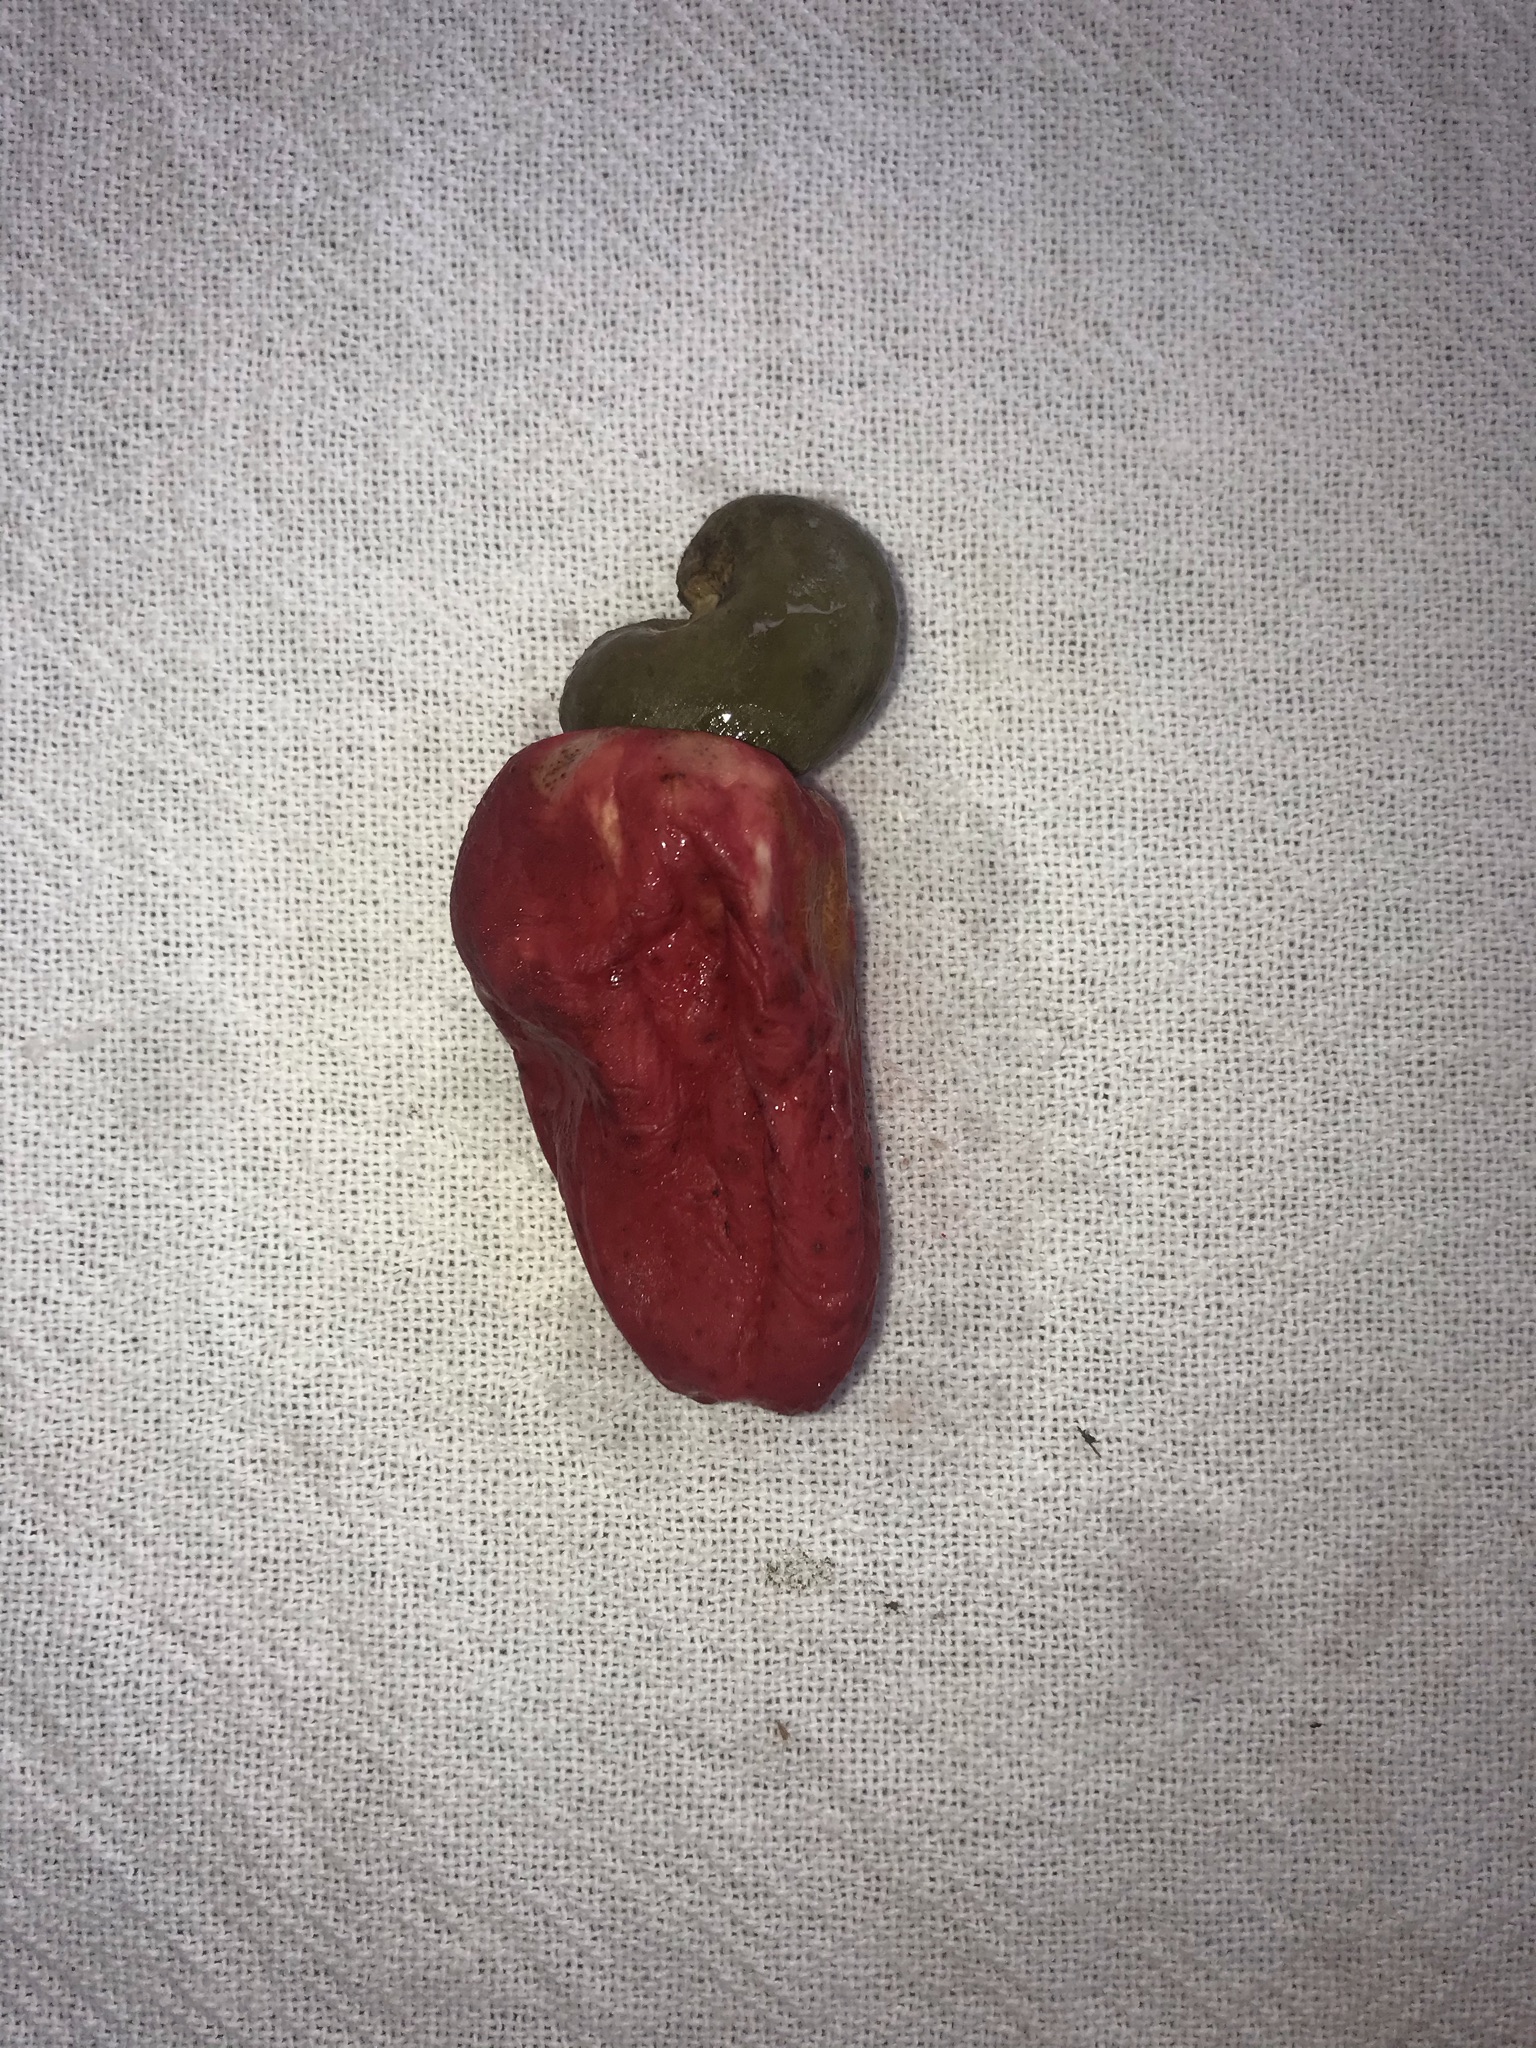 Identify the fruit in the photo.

caju vermelho
